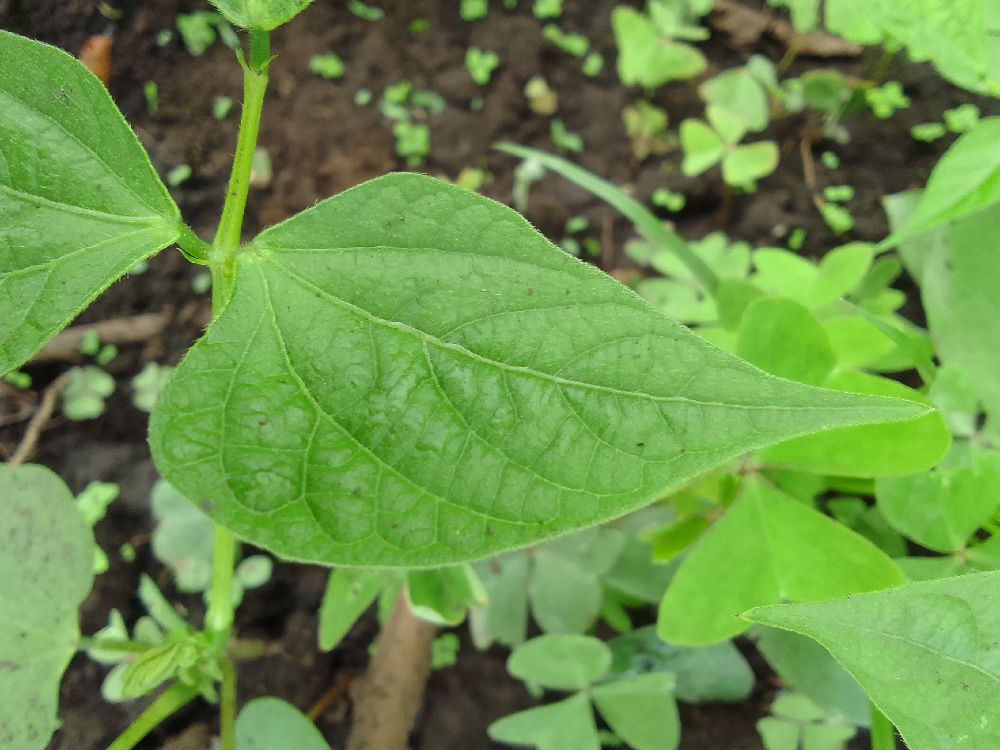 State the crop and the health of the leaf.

common bean, healthy
